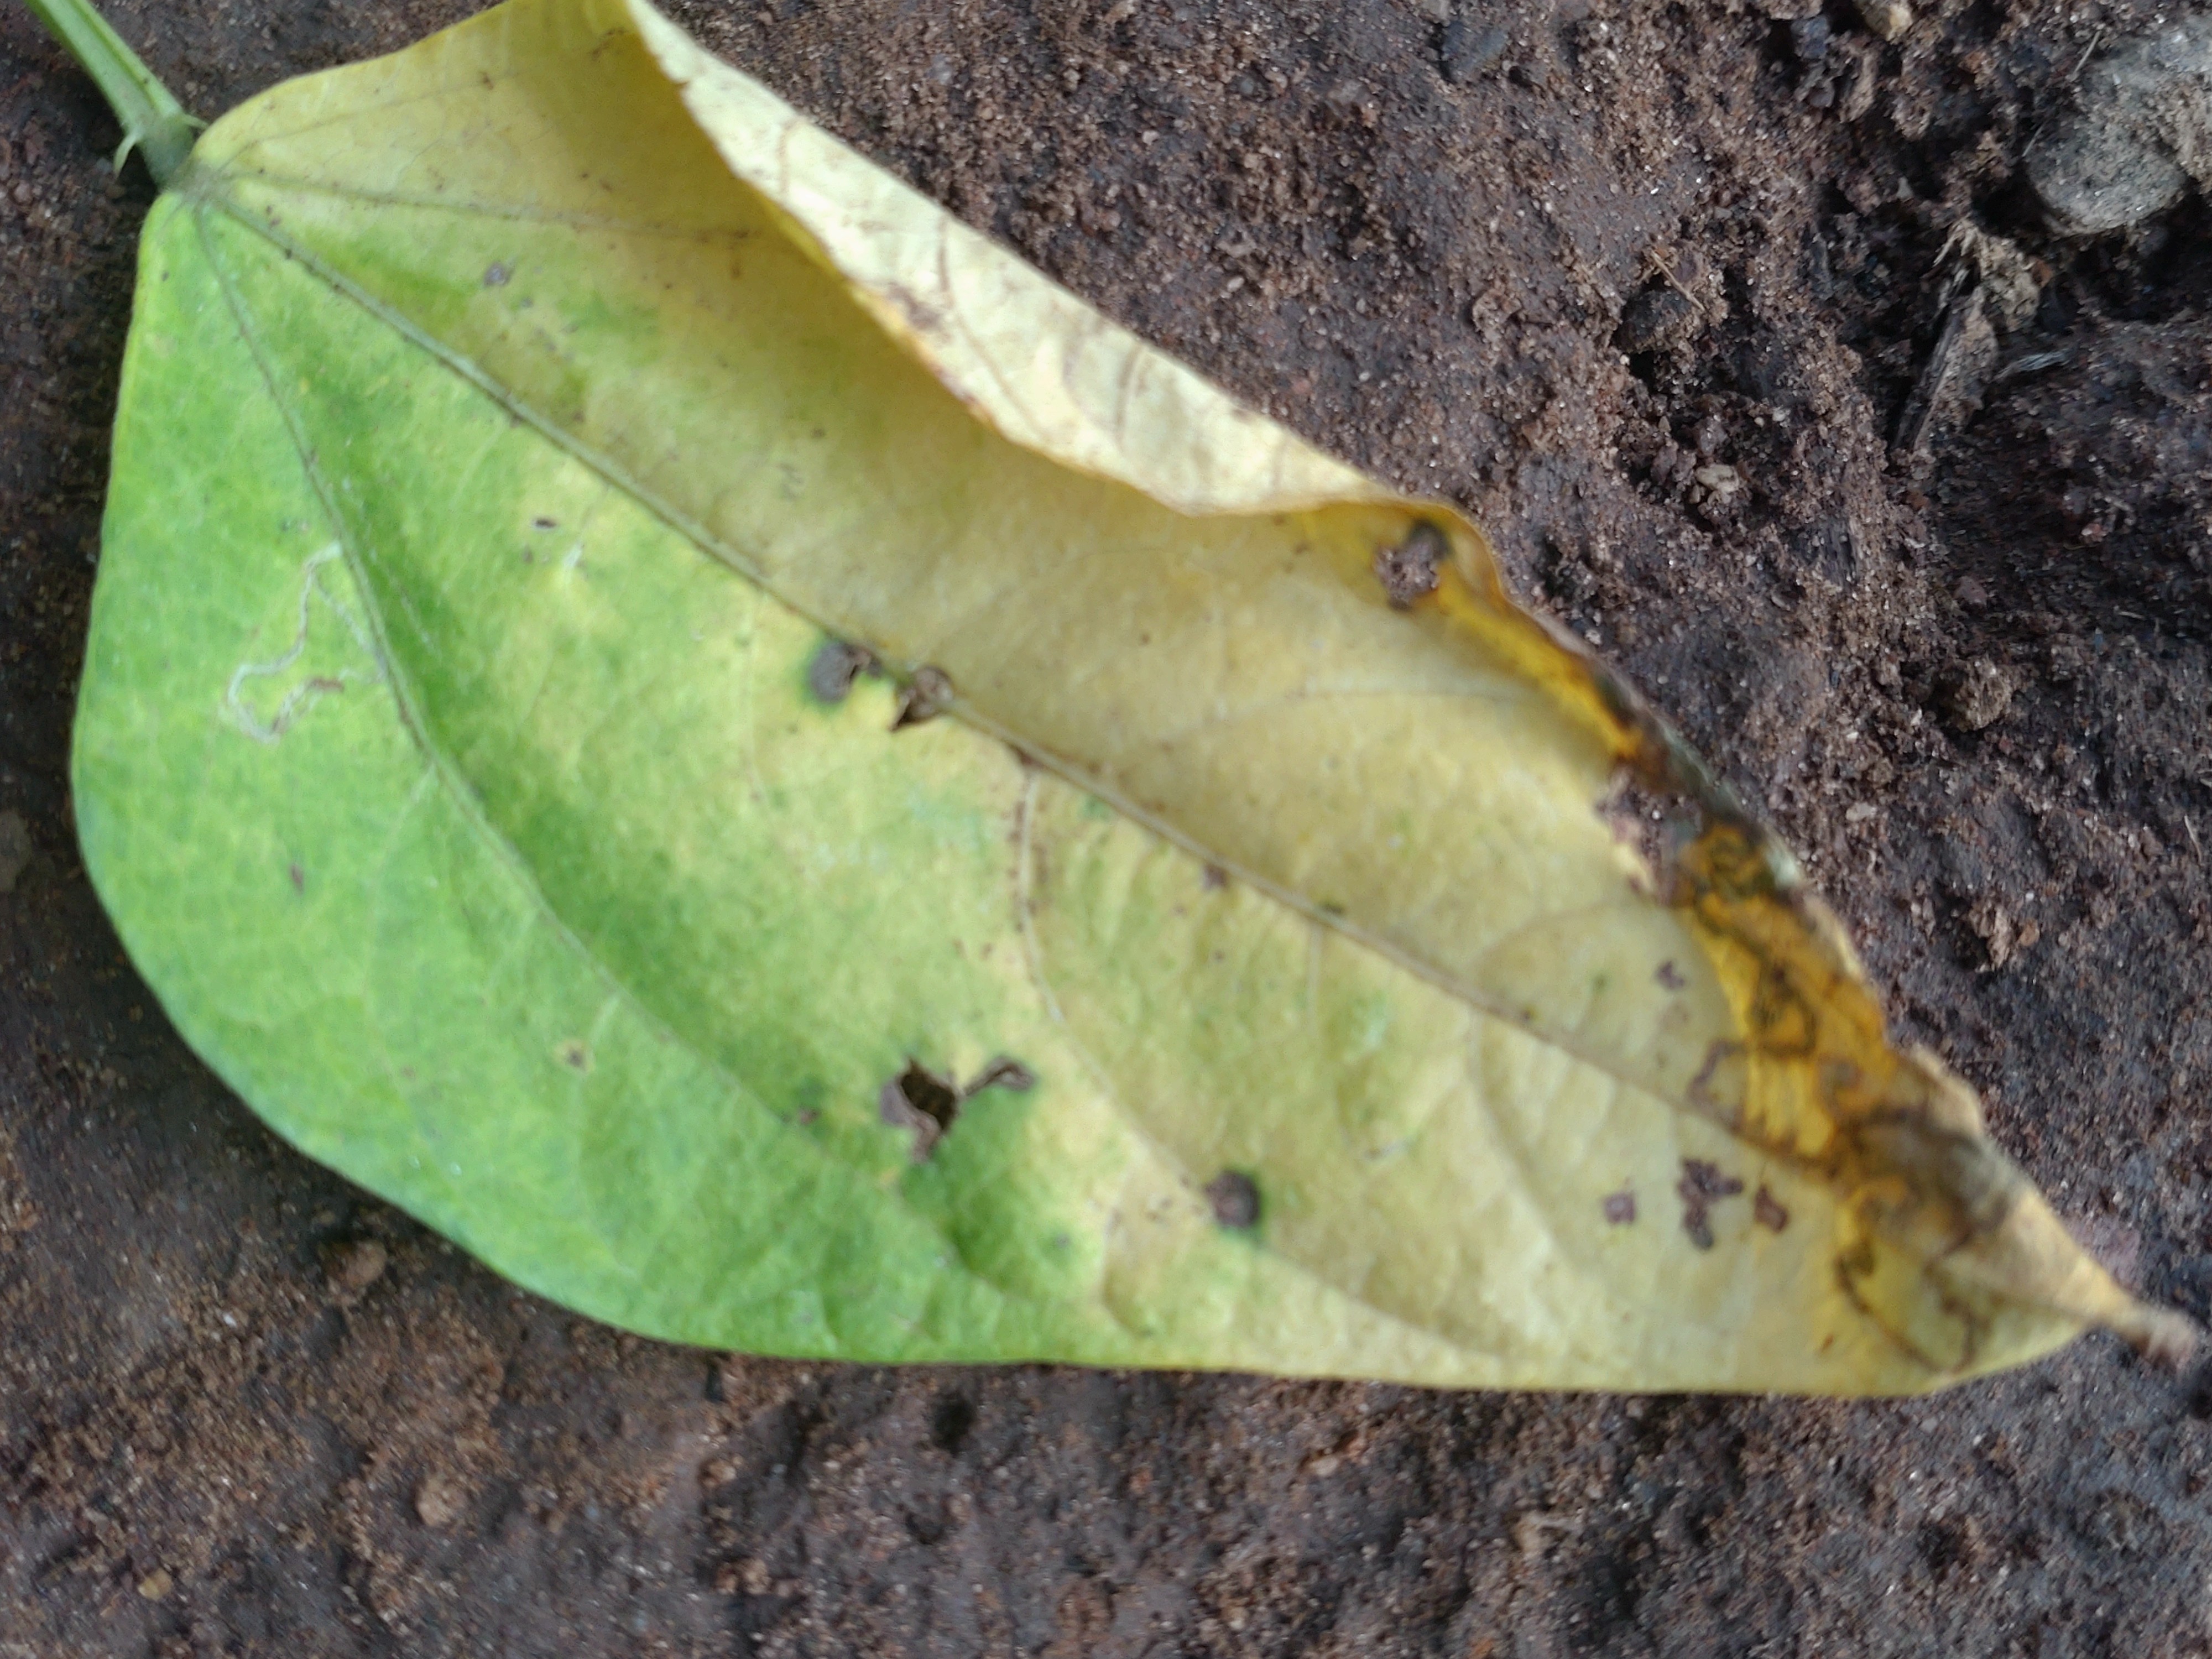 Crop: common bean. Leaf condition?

anthracnose
